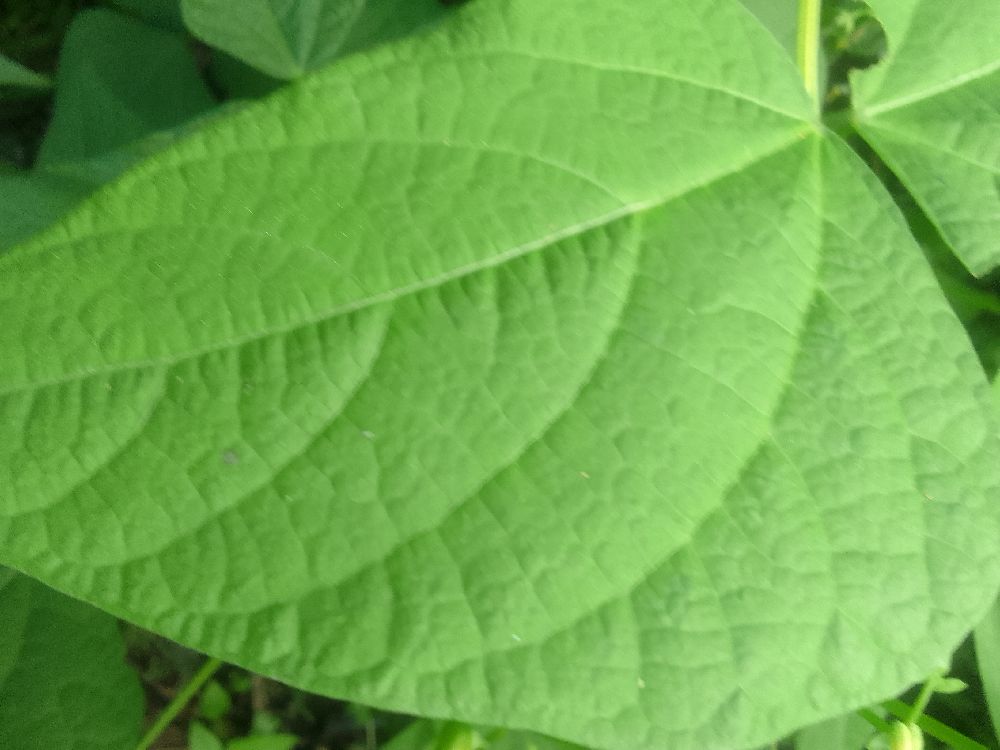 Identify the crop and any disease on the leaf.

common bean, healthy
